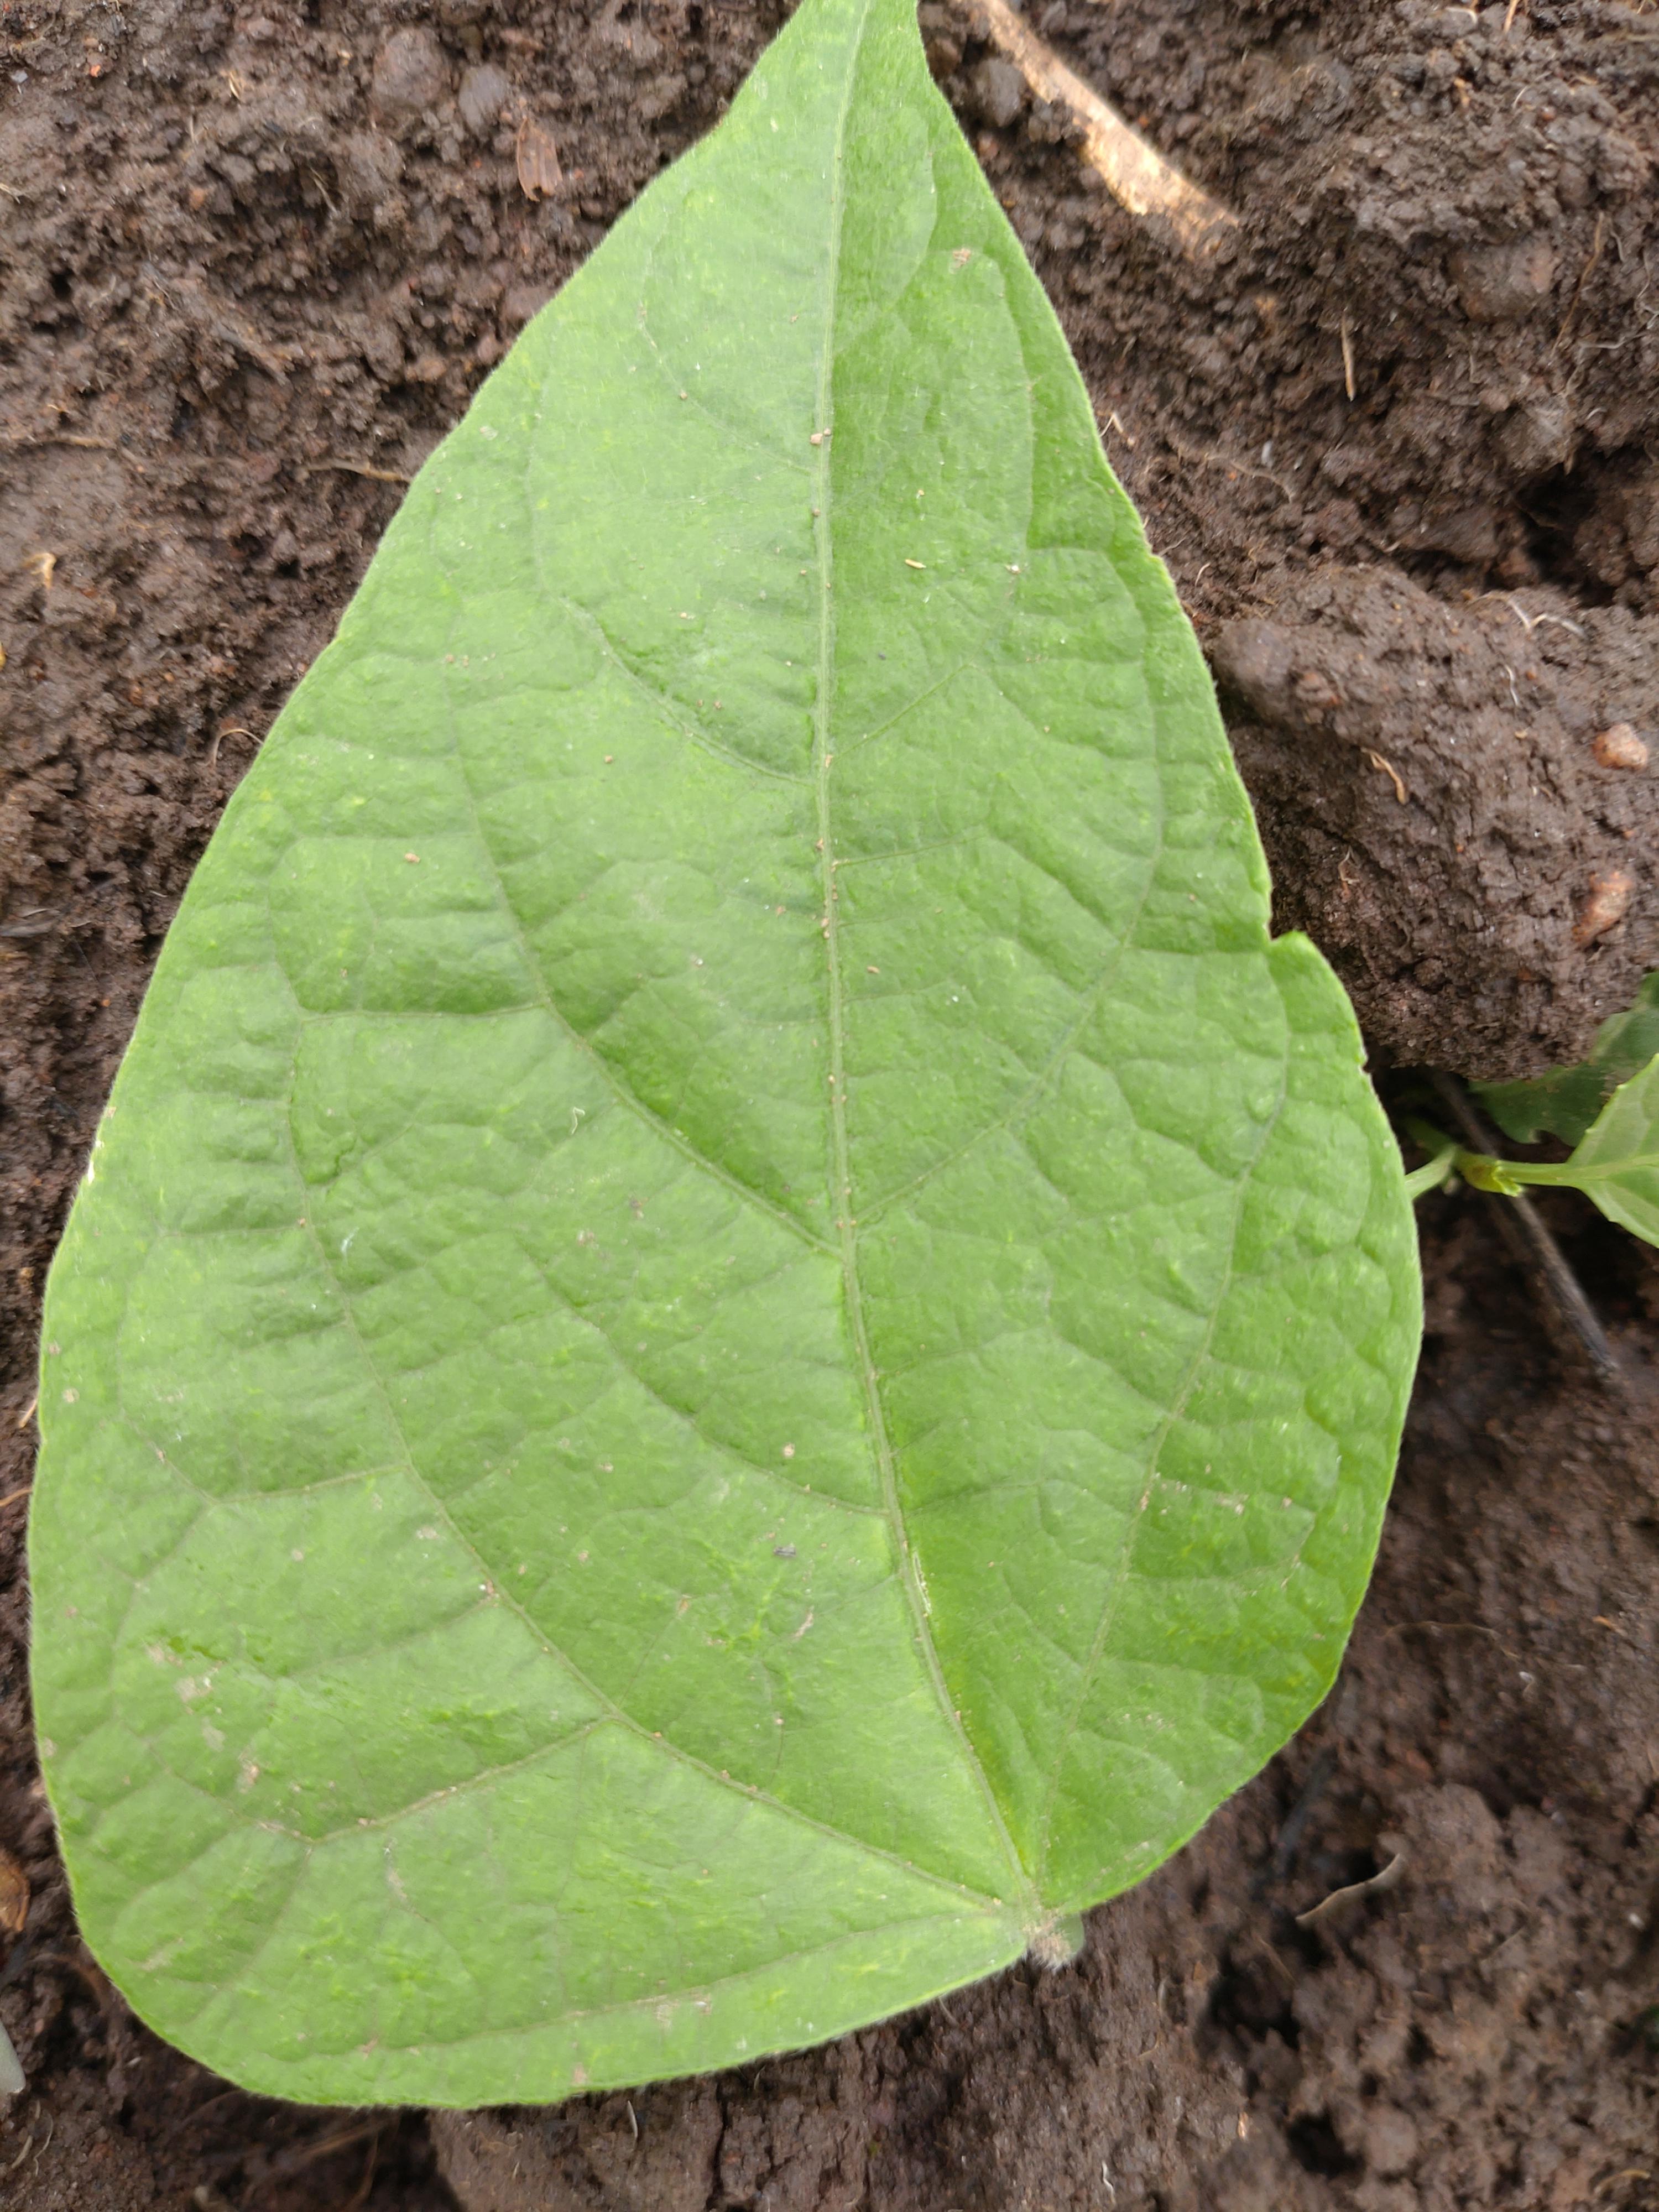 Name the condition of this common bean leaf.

healthy
